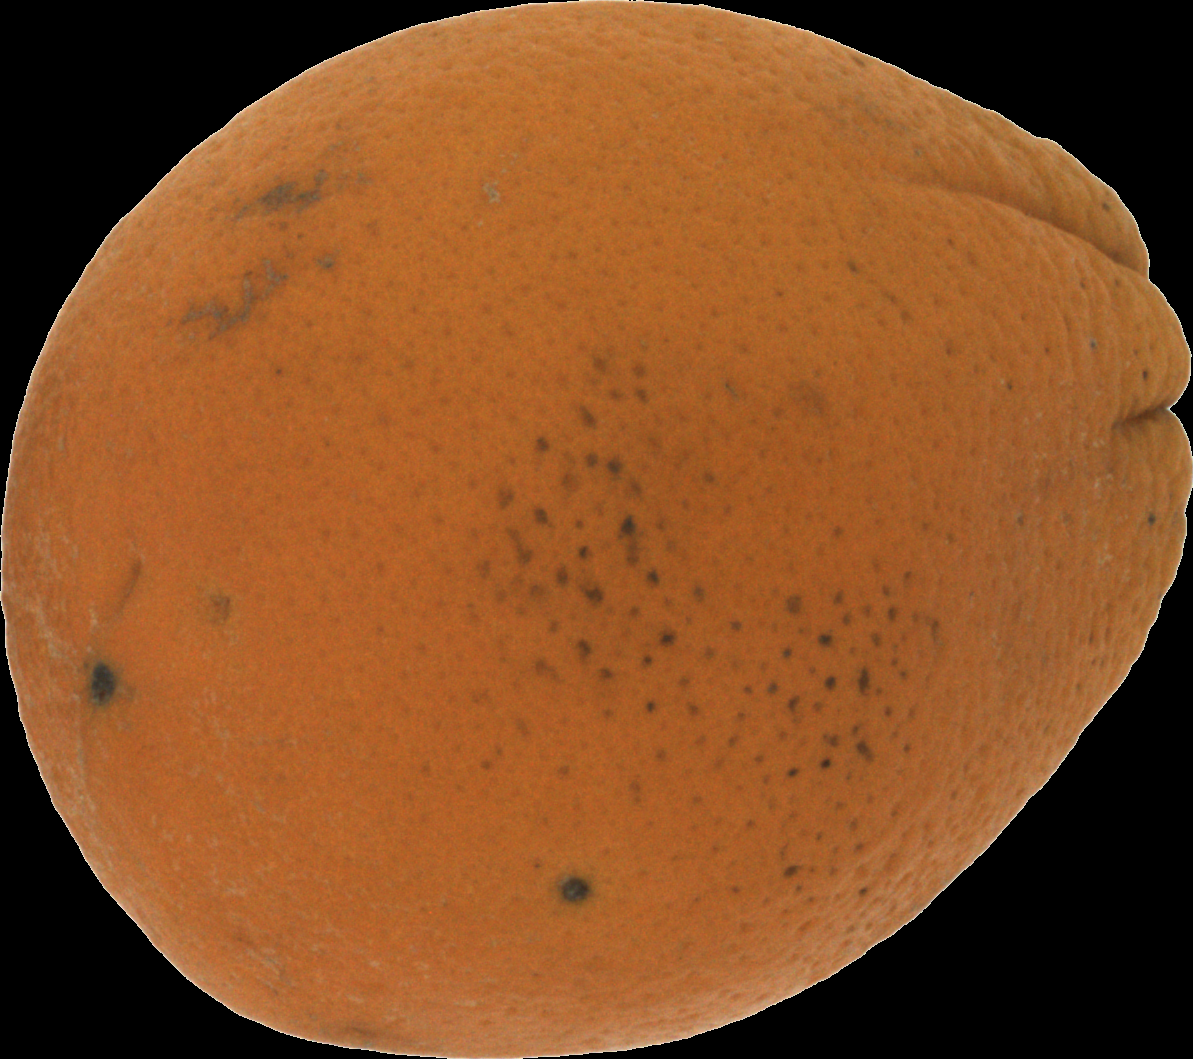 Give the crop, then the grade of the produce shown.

orange, bad
